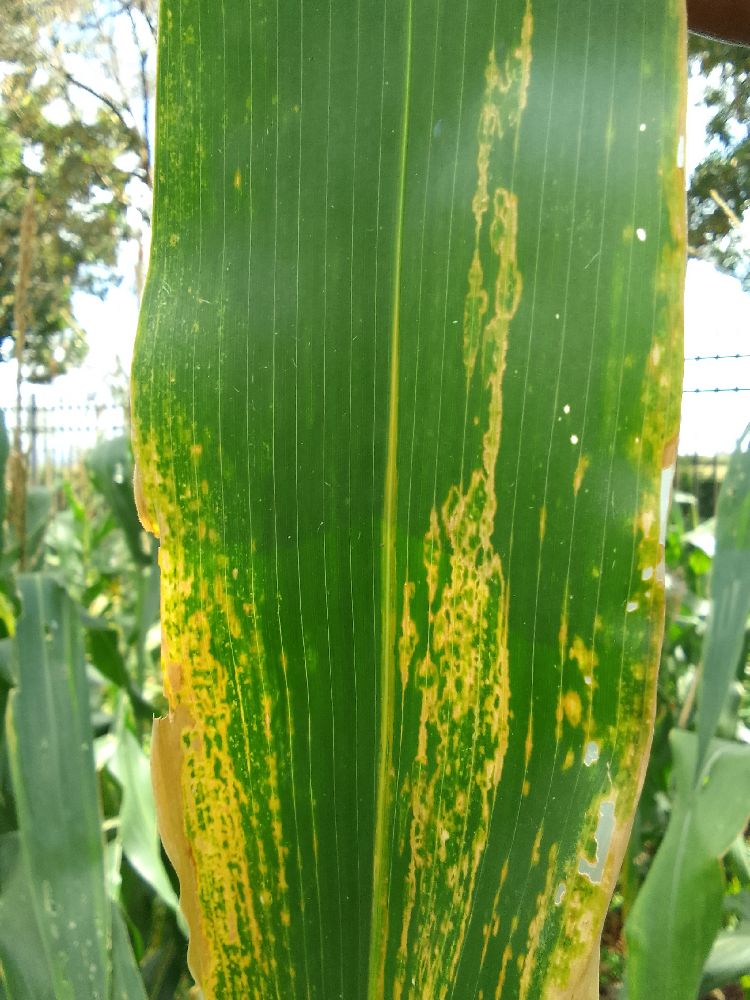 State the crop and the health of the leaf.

maize, maize lethal necrosis
